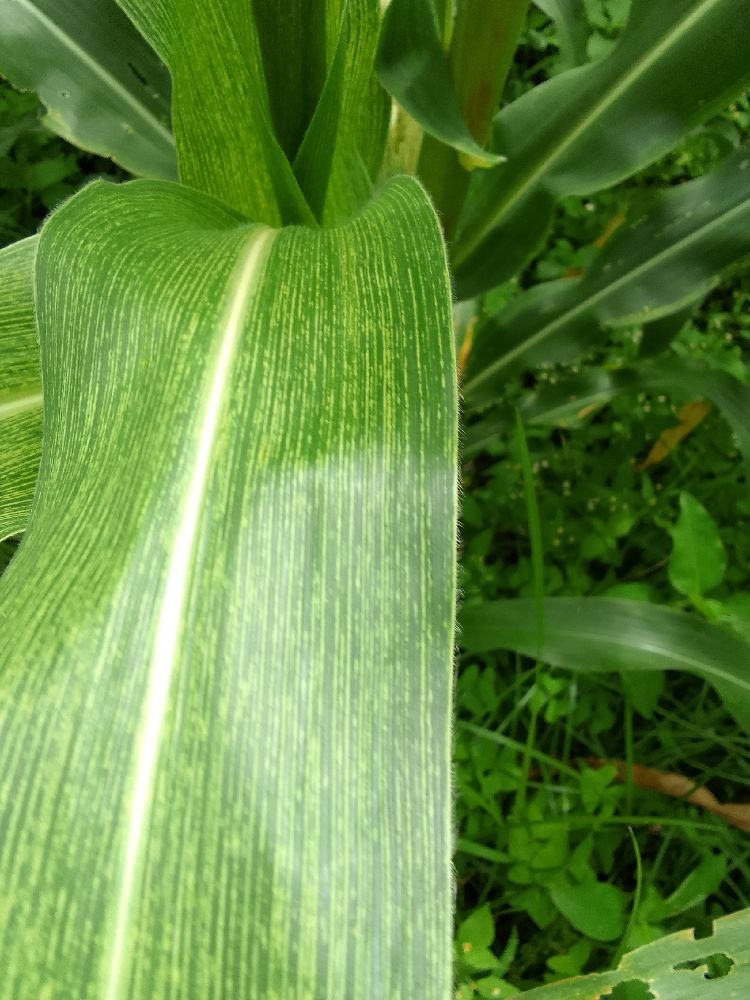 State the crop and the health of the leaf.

maize, maize streak virus
